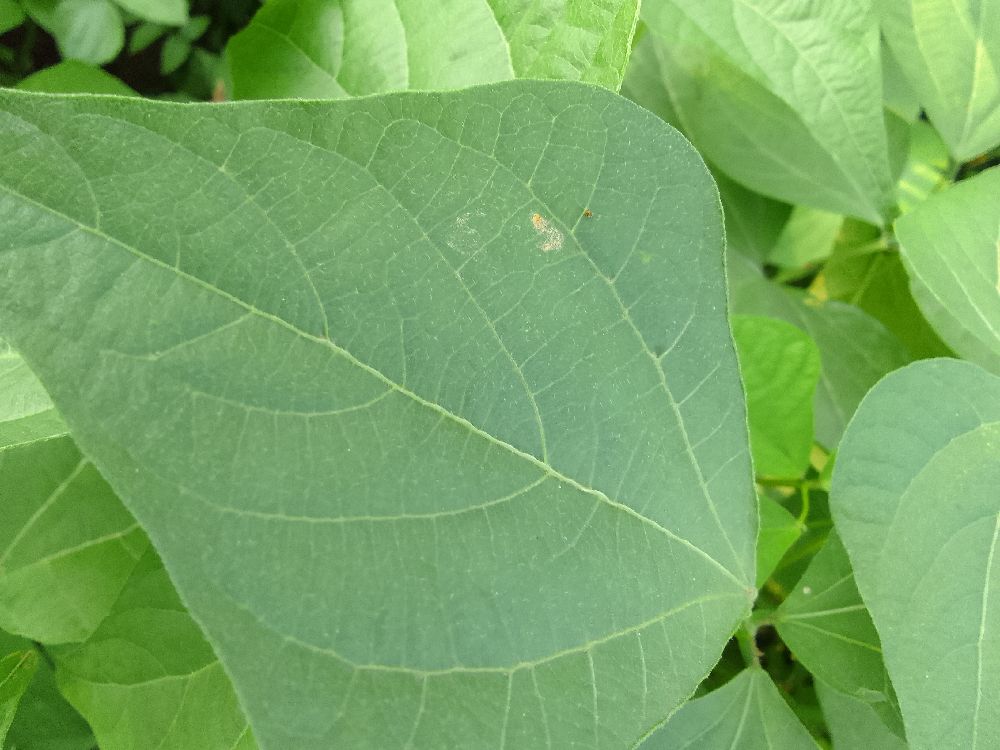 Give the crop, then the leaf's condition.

common bean, healthy
